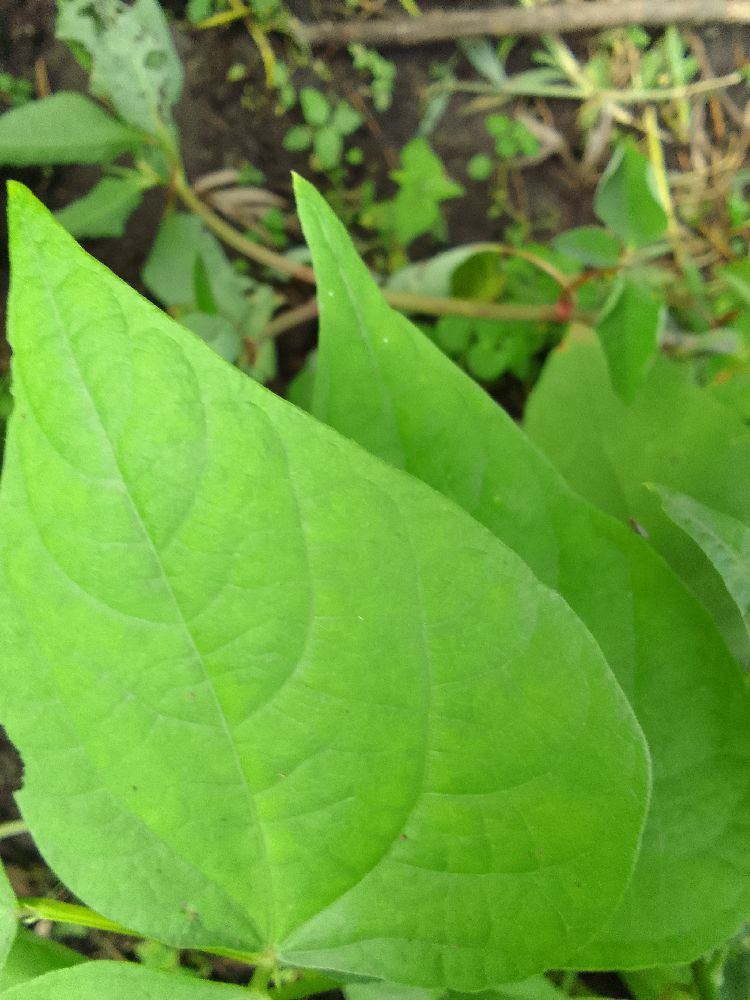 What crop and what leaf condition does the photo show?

common bean, healthy
